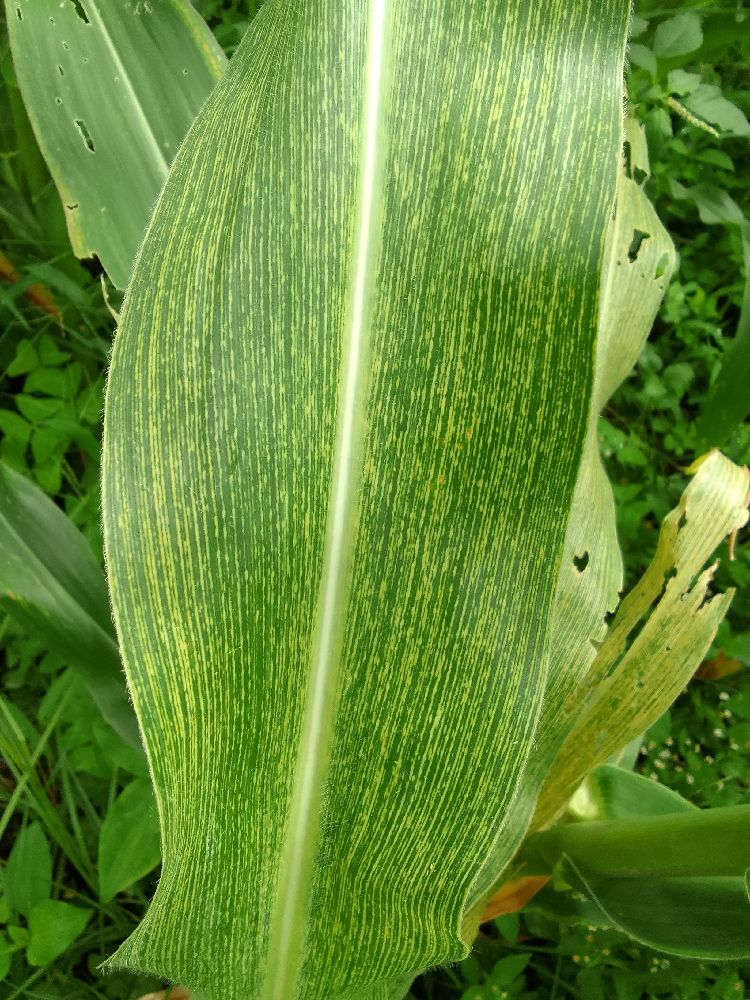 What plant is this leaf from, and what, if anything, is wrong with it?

maize, maize streak virus
